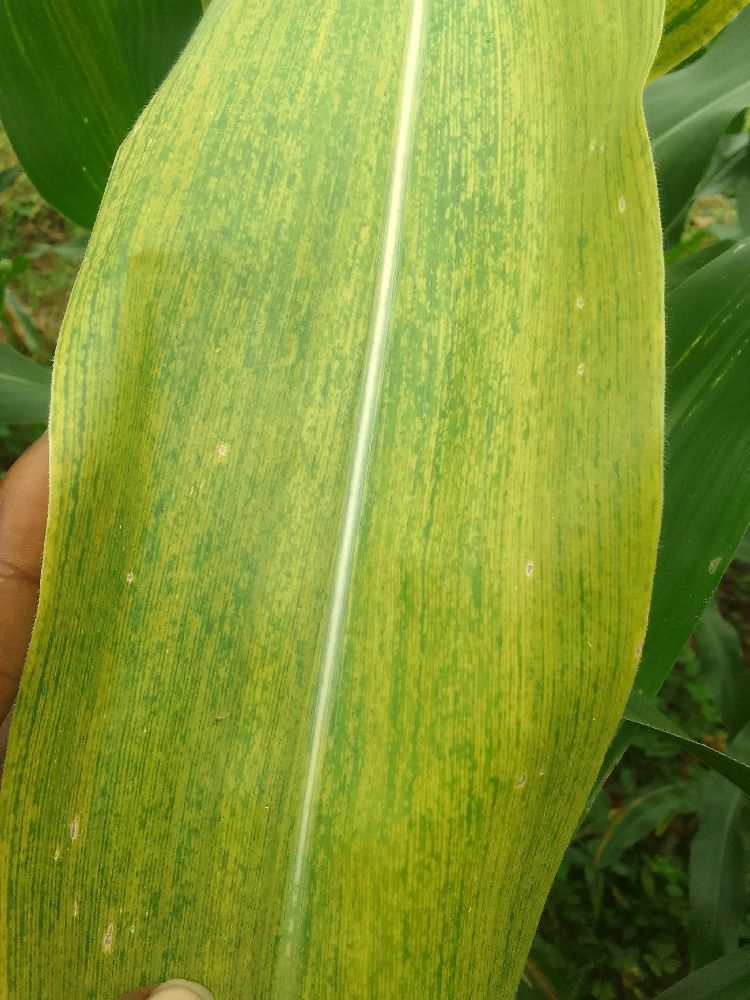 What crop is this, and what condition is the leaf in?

maize, maize lethal necrosis
